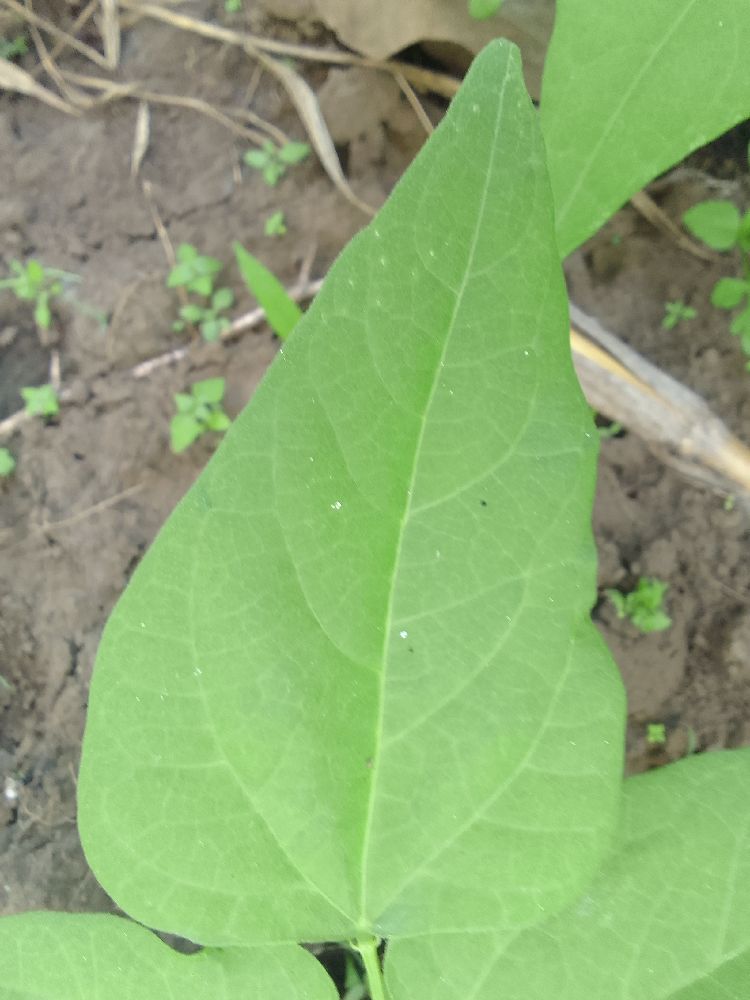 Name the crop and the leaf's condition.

common bean, healthy
